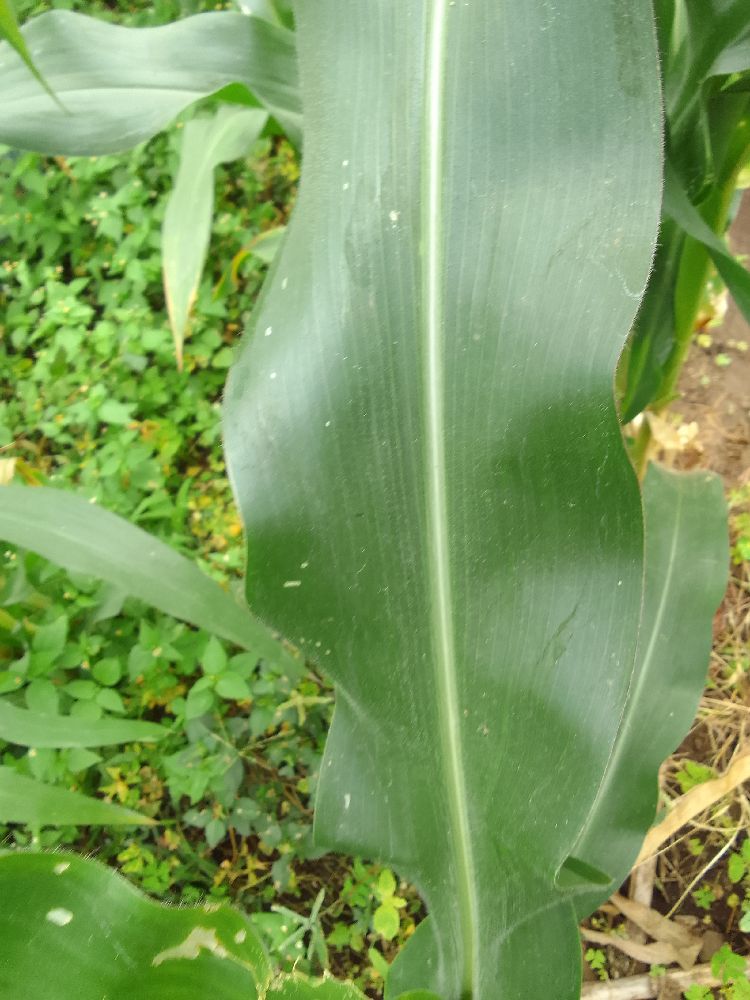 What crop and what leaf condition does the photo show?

maize, healthy
